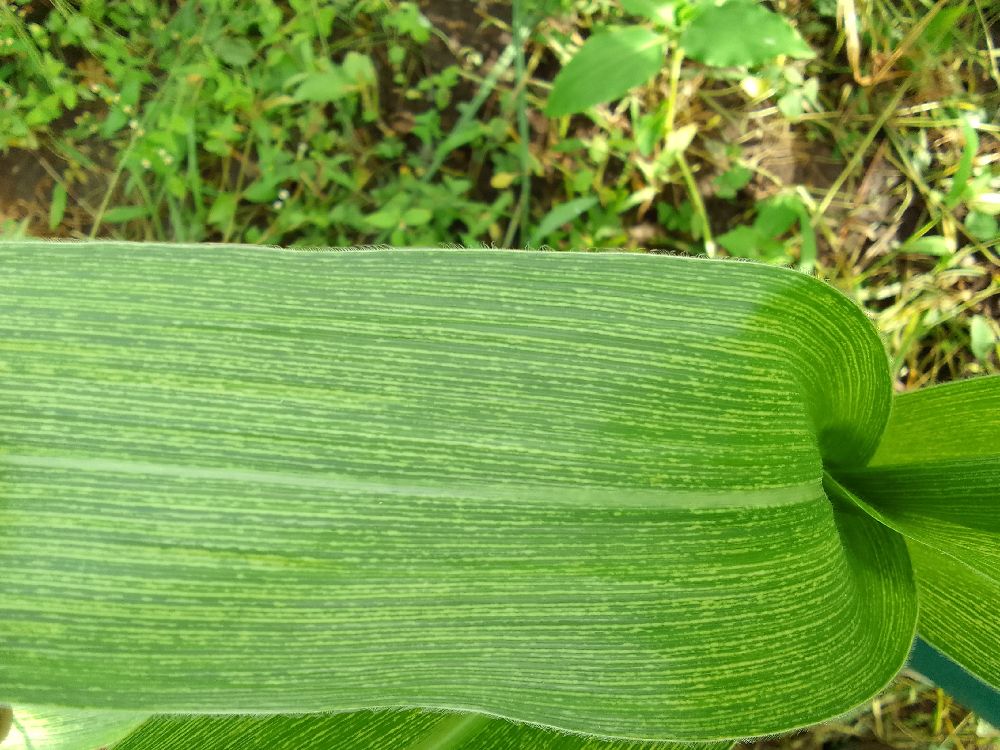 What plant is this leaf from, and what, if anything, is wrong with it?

maize, maize streak virus
